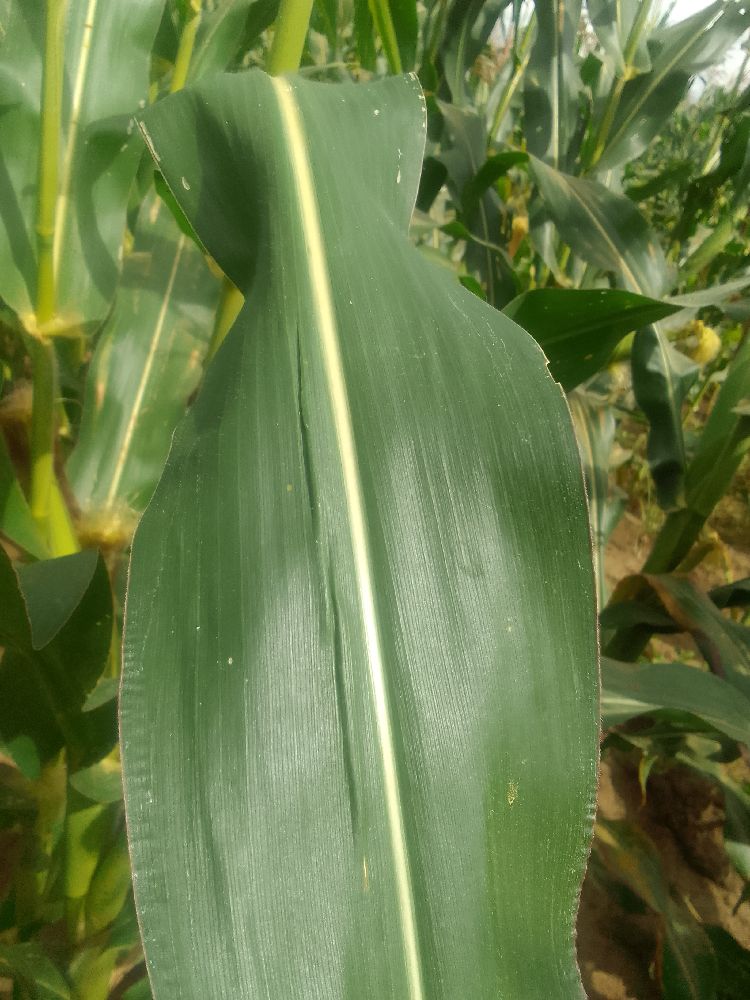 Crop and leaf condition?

maize, healthy
